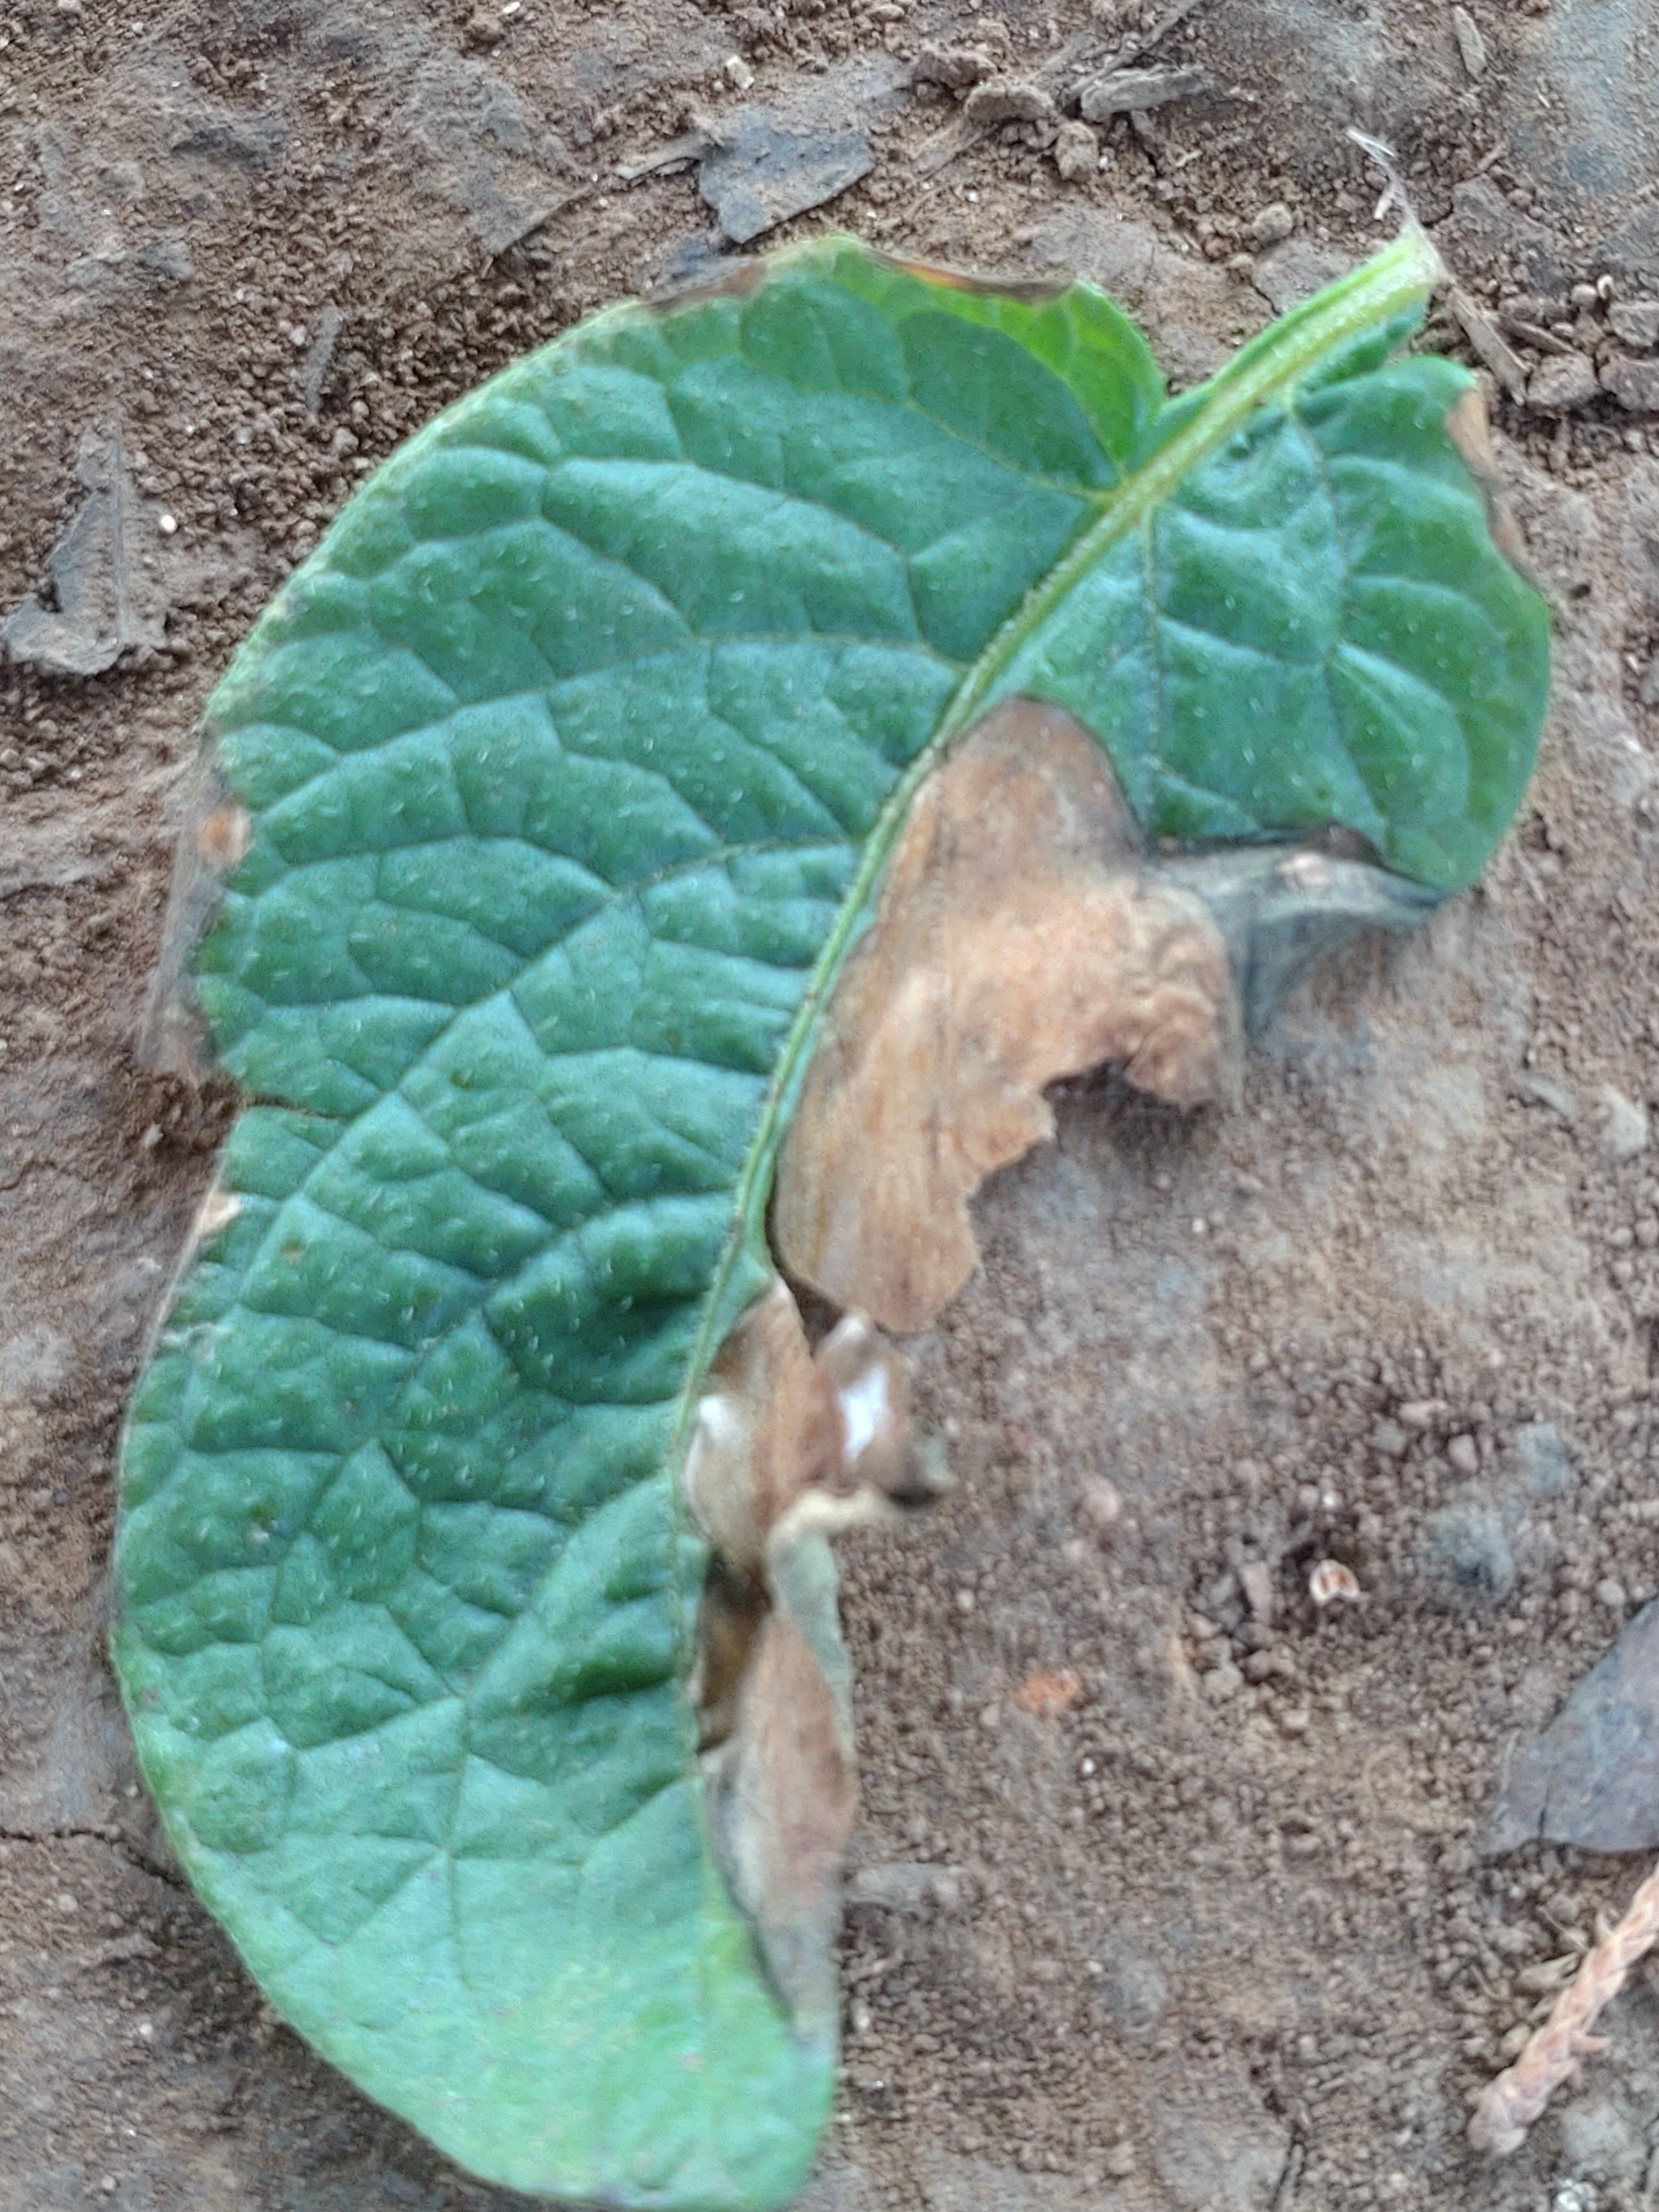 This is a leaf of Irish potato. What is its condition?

early blight
